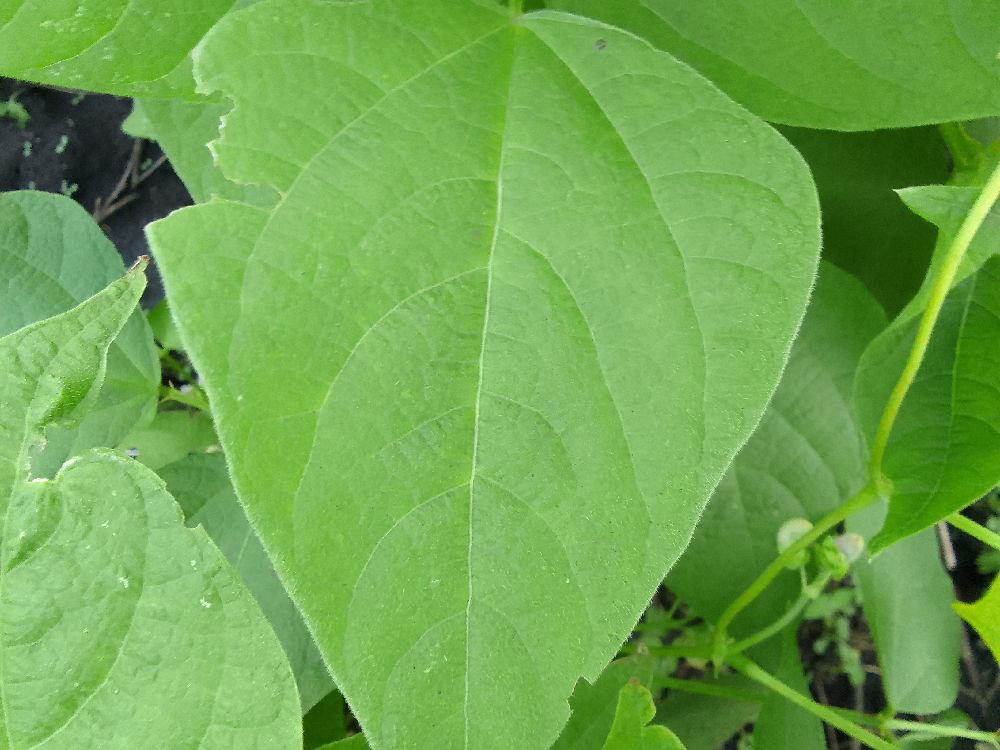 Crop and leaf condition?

common bean, healthy
